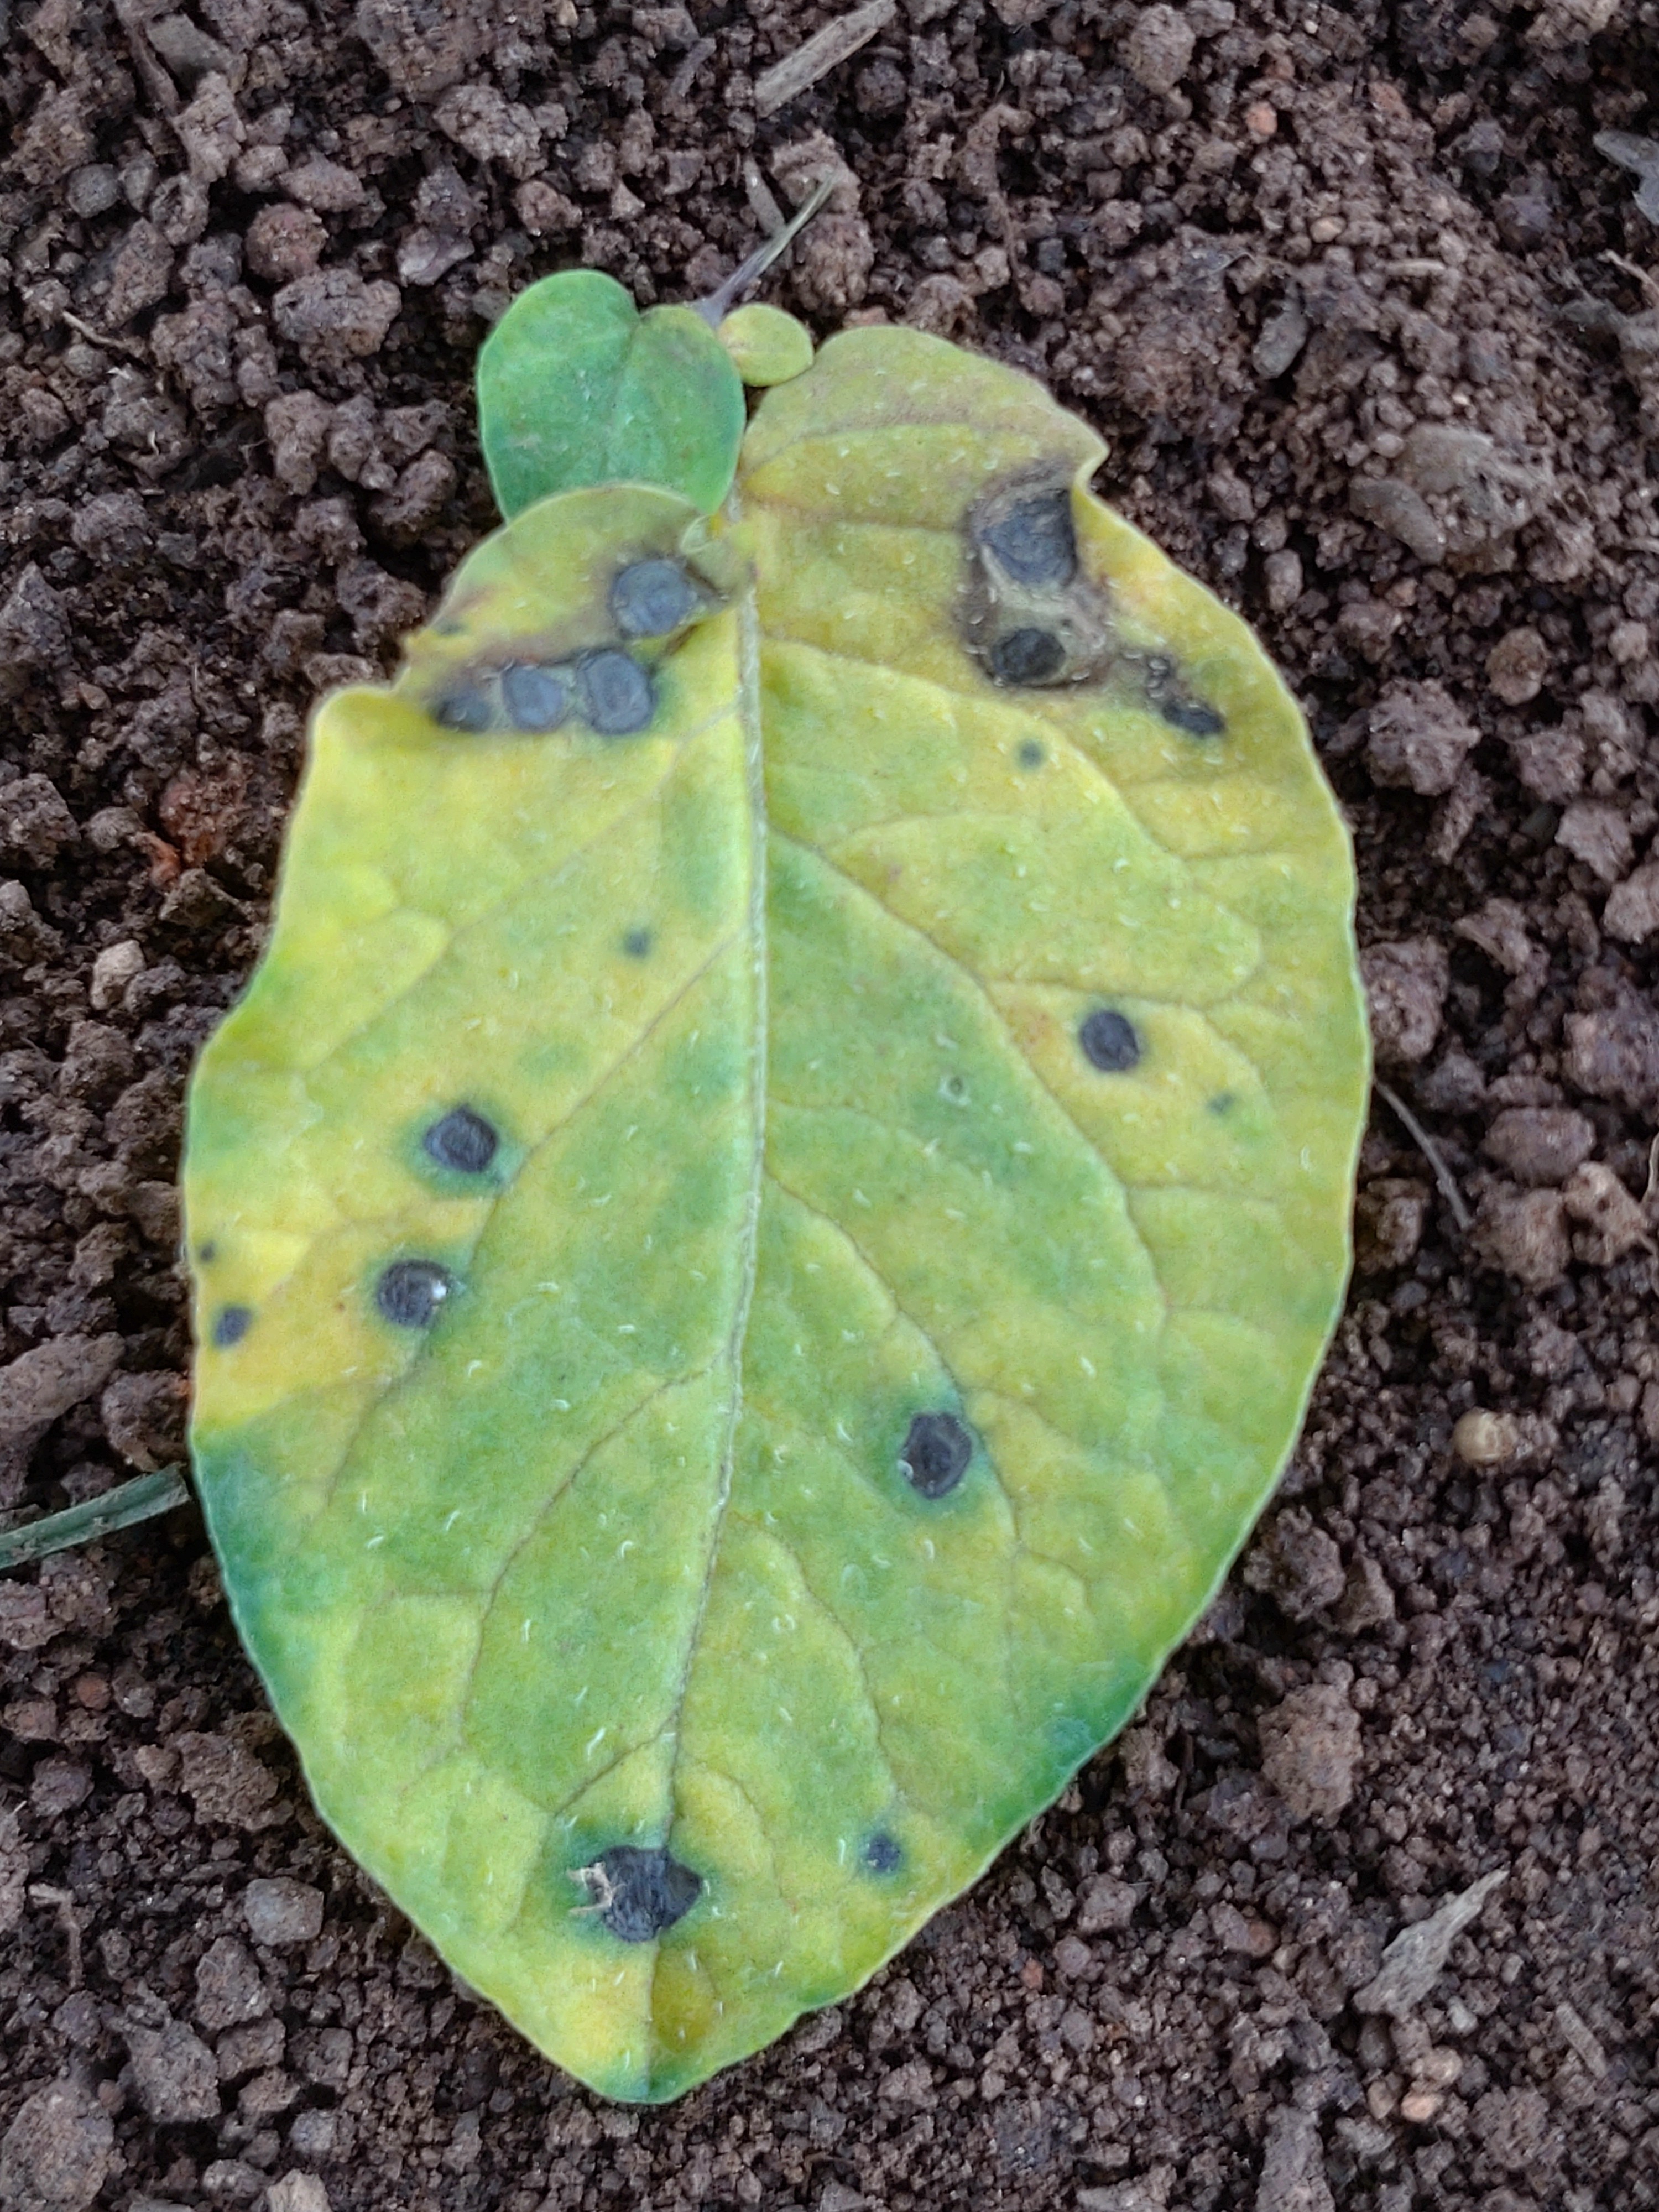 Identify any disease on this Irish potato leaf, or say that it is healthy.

late blight
